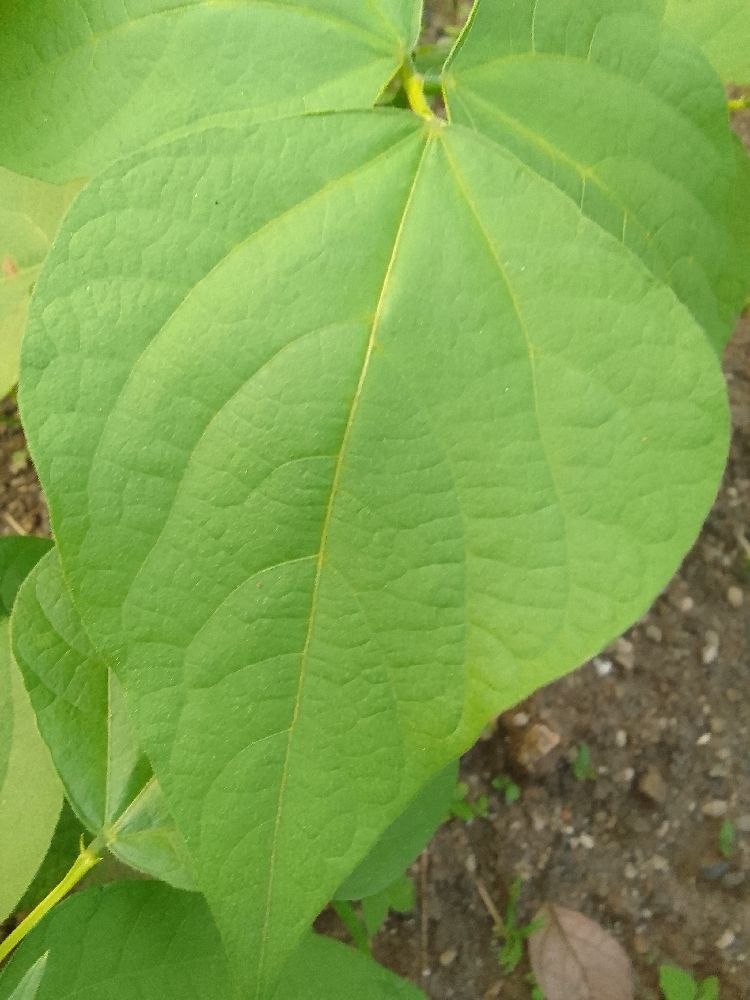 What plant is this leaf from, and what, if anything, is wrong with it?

common bean, healthy
